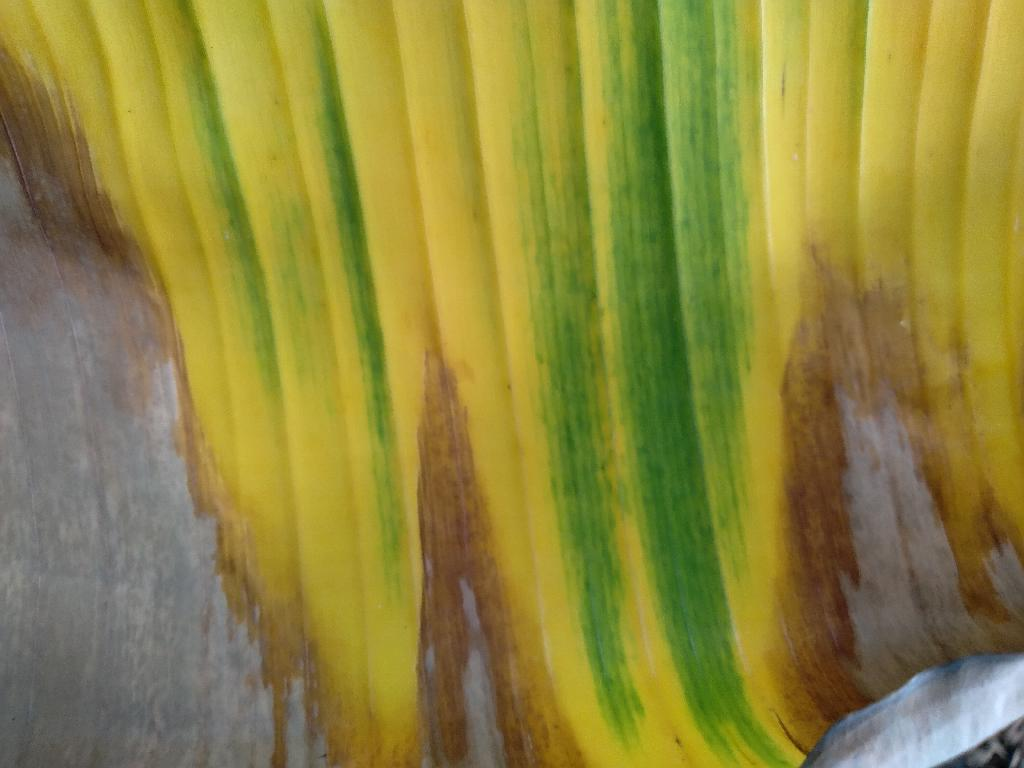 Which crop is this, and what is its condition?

banana, fusarium wilt race 1
